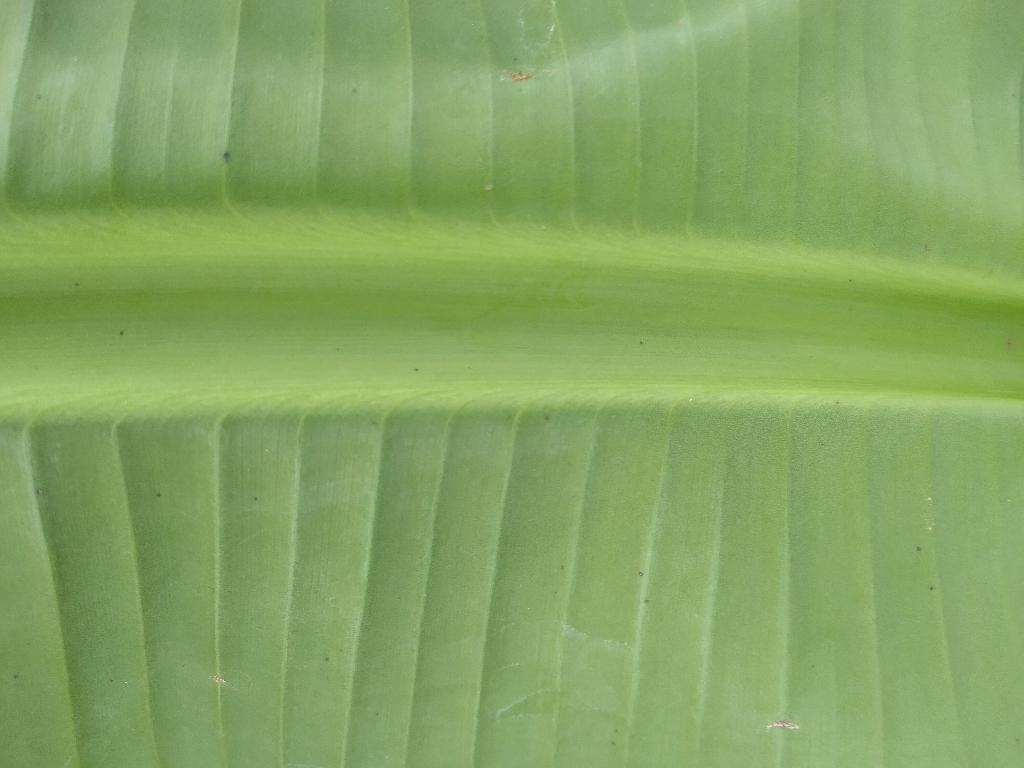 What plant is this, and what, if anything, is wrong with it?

banana, healthy
